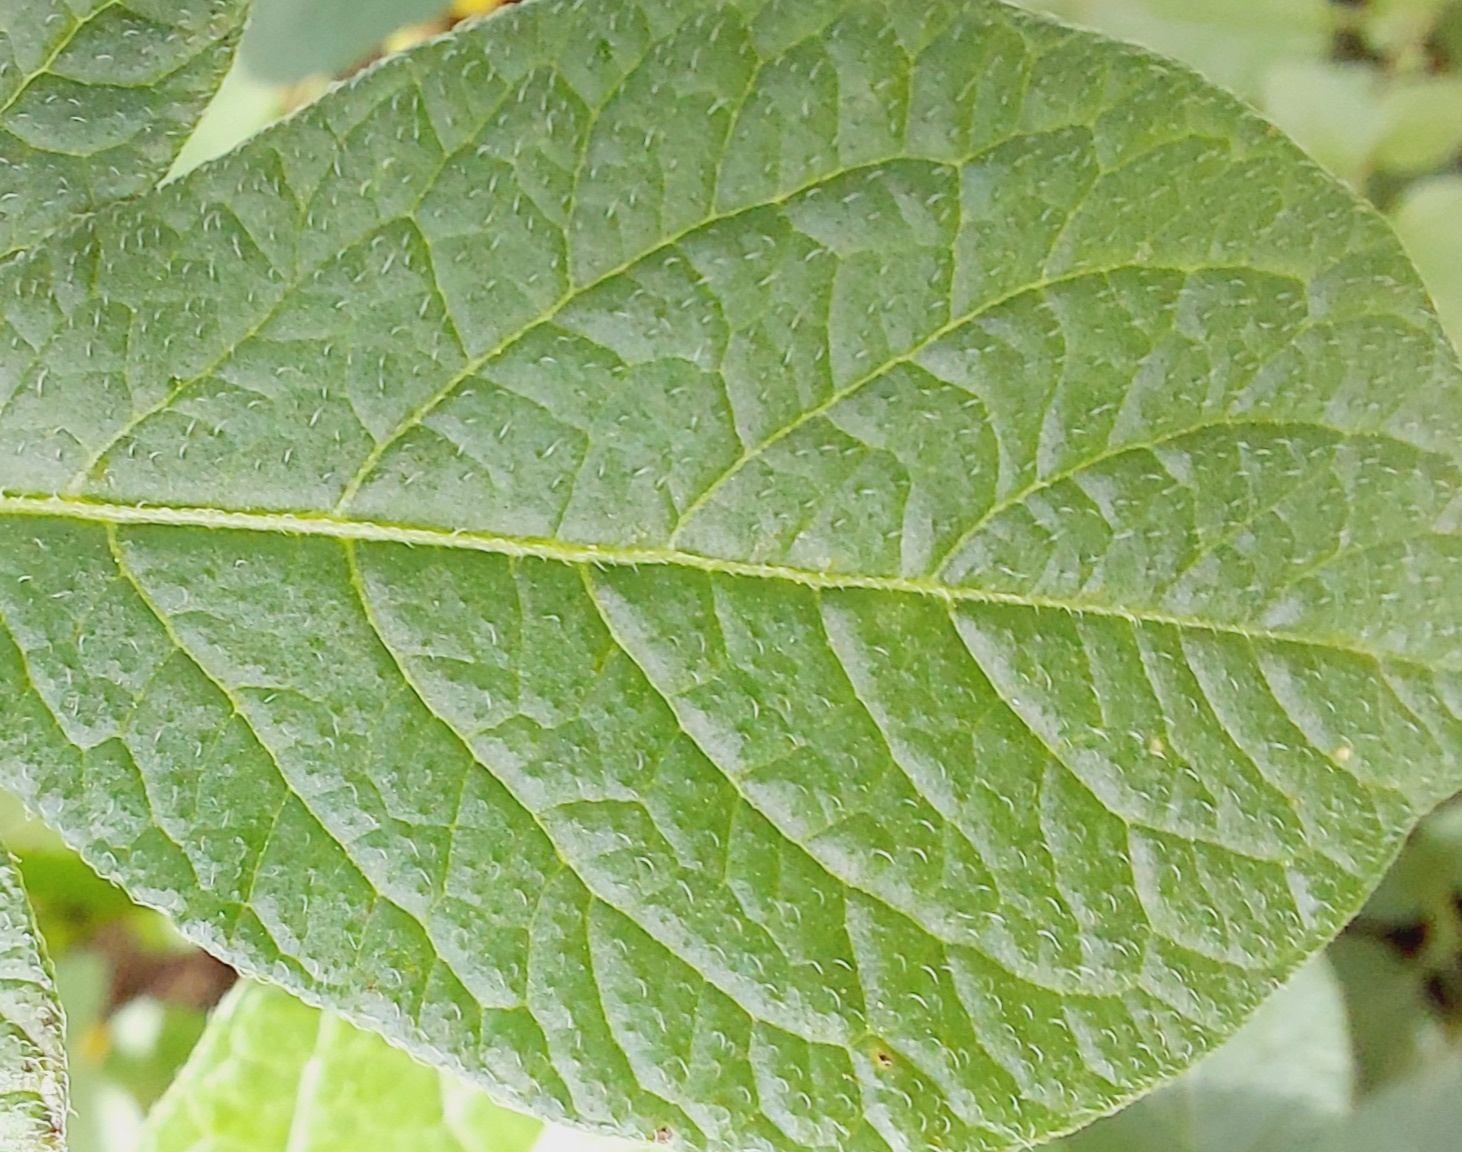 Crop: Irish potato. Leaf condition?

healthy
